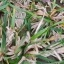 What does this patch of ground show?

grass
